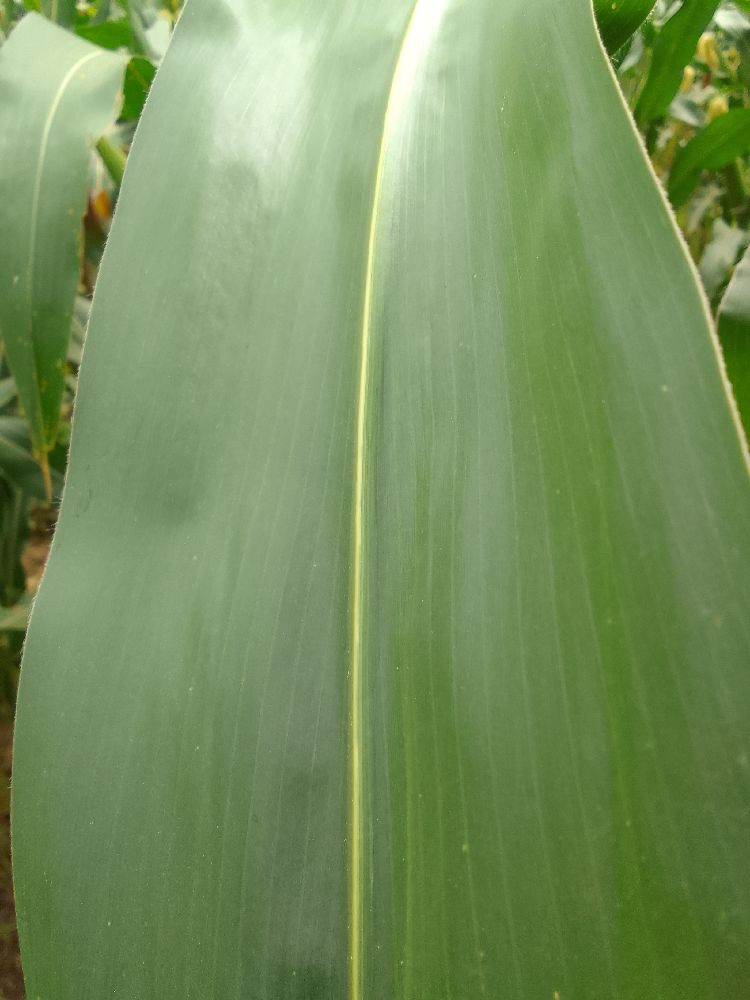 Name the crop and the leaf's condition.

maize, healthy
